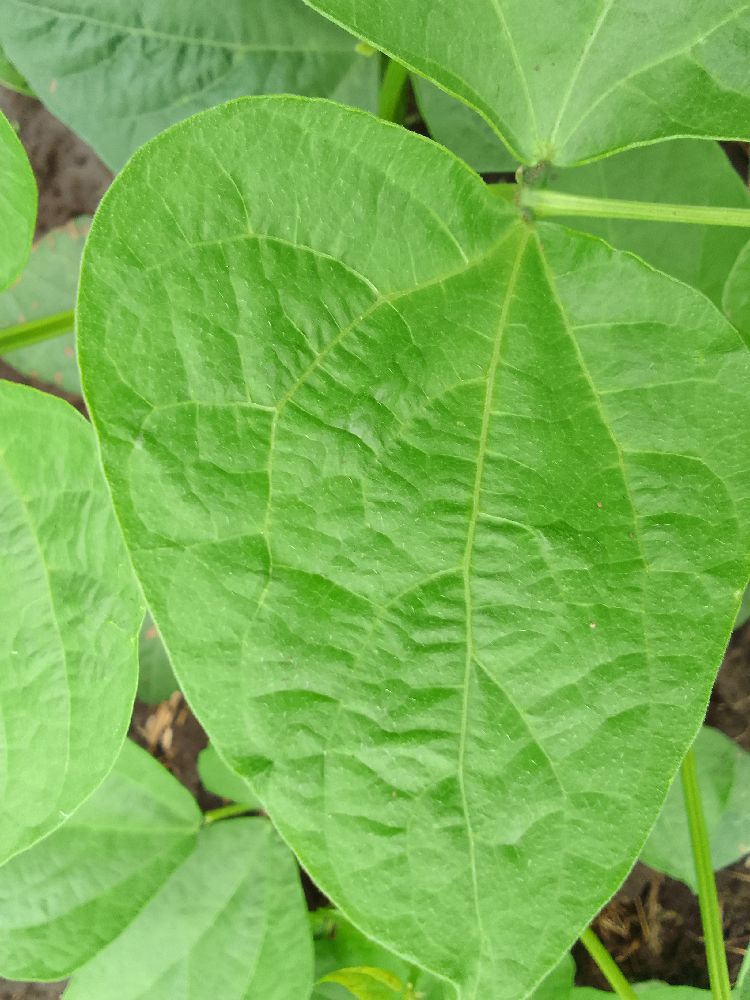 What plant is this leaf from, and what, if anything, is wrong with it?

common bean, healthy
